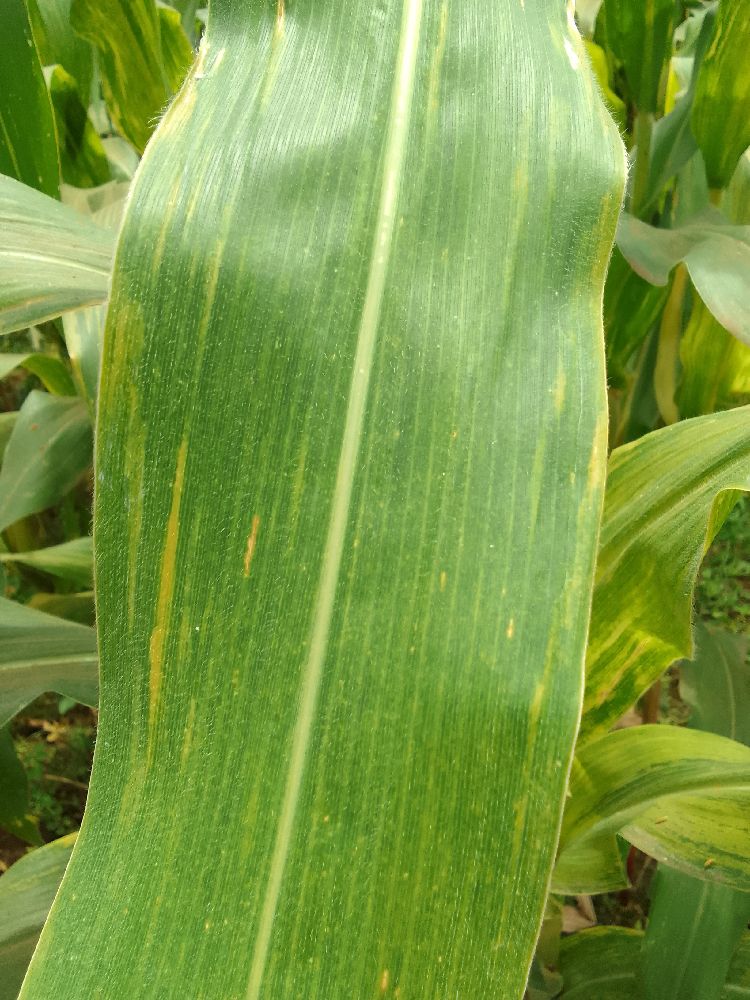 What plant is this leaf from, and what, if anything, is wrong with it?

maize, maize lethal necrosis
